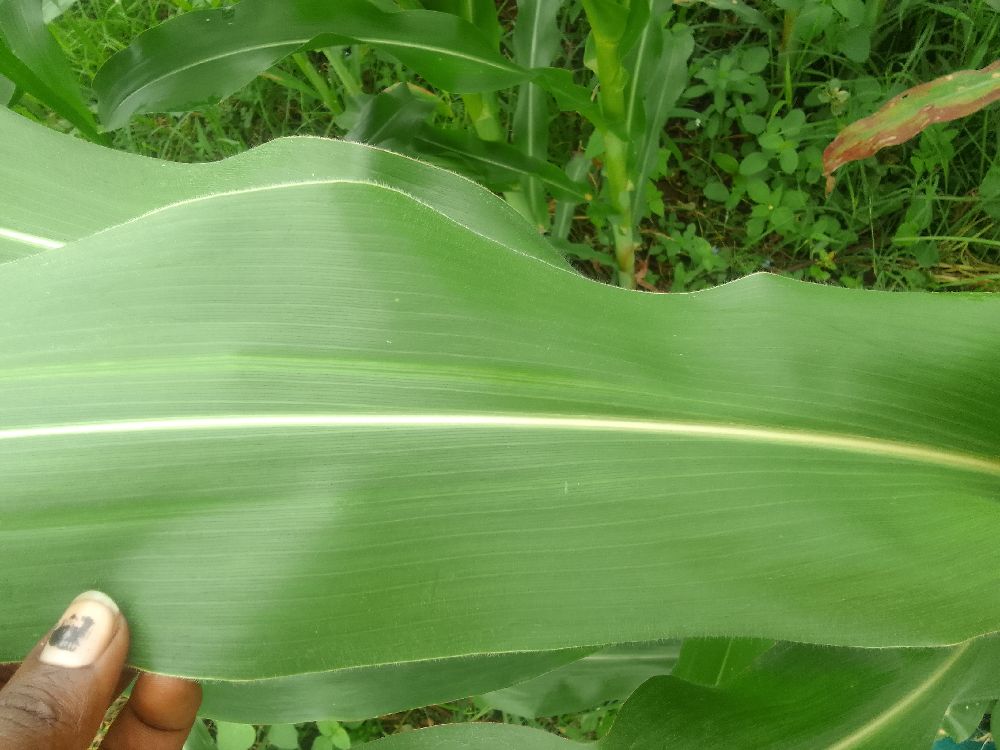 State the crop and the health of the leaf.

maize, healthy
